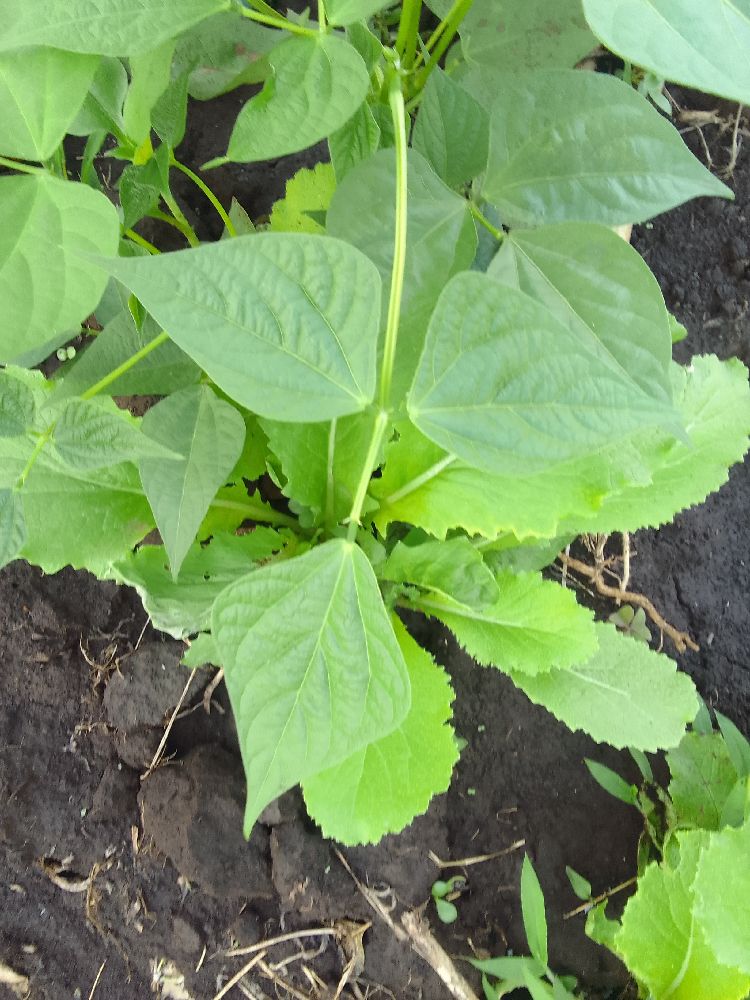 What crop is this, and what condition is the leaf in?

common bean, healthy
